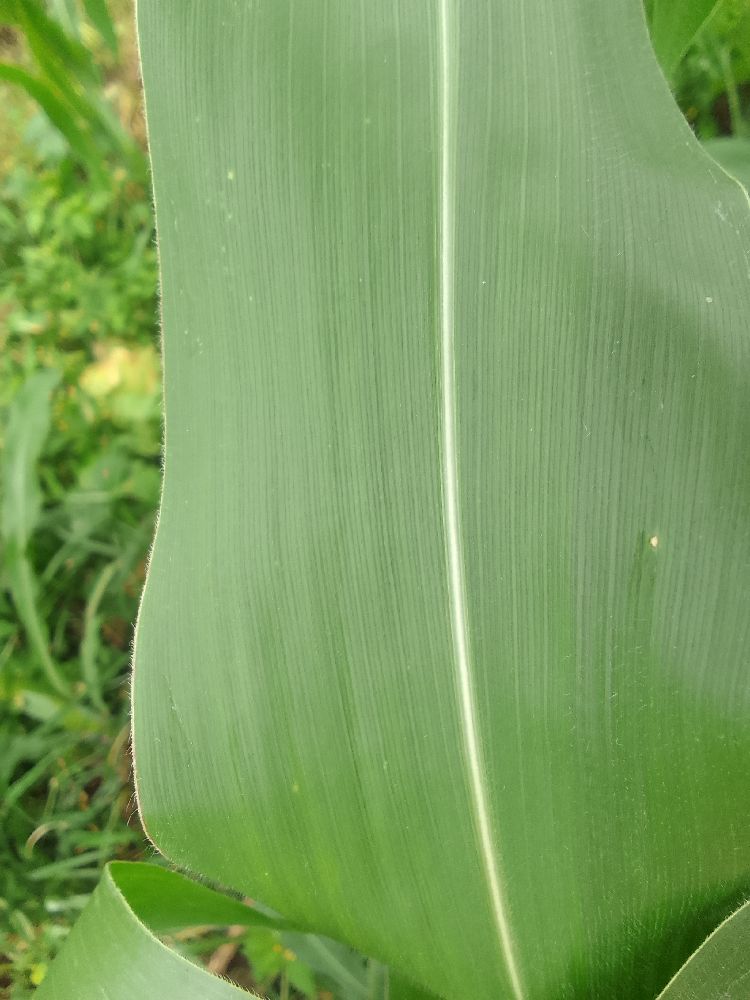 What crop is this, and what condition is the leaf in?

maize, healthy
